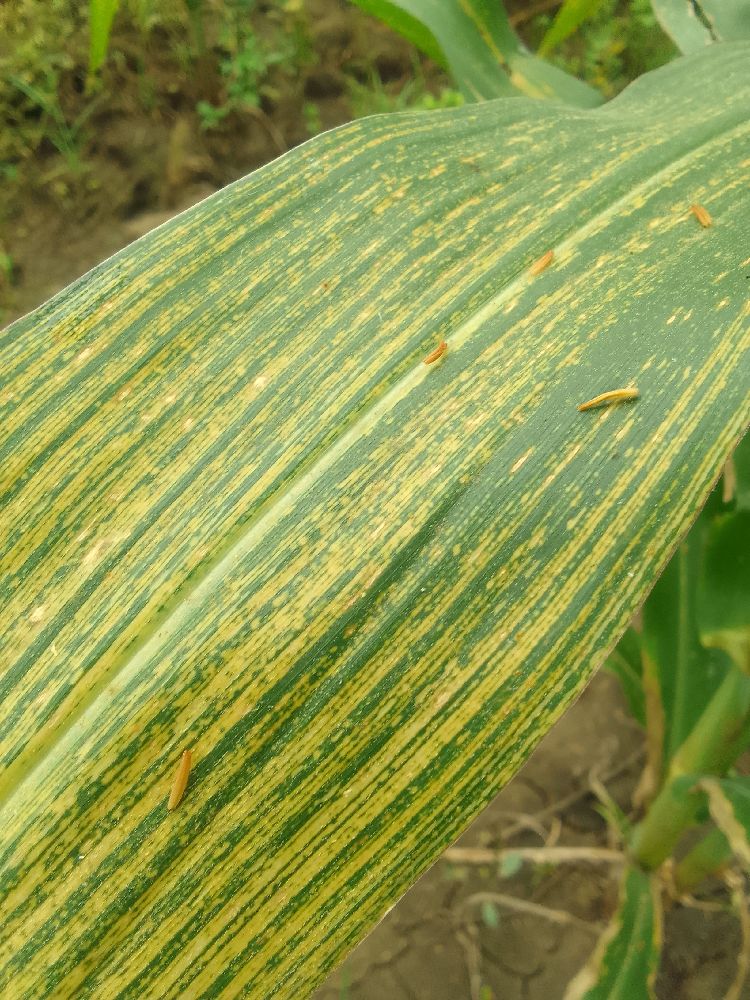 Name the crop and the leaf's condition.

maize, maize streak virus
